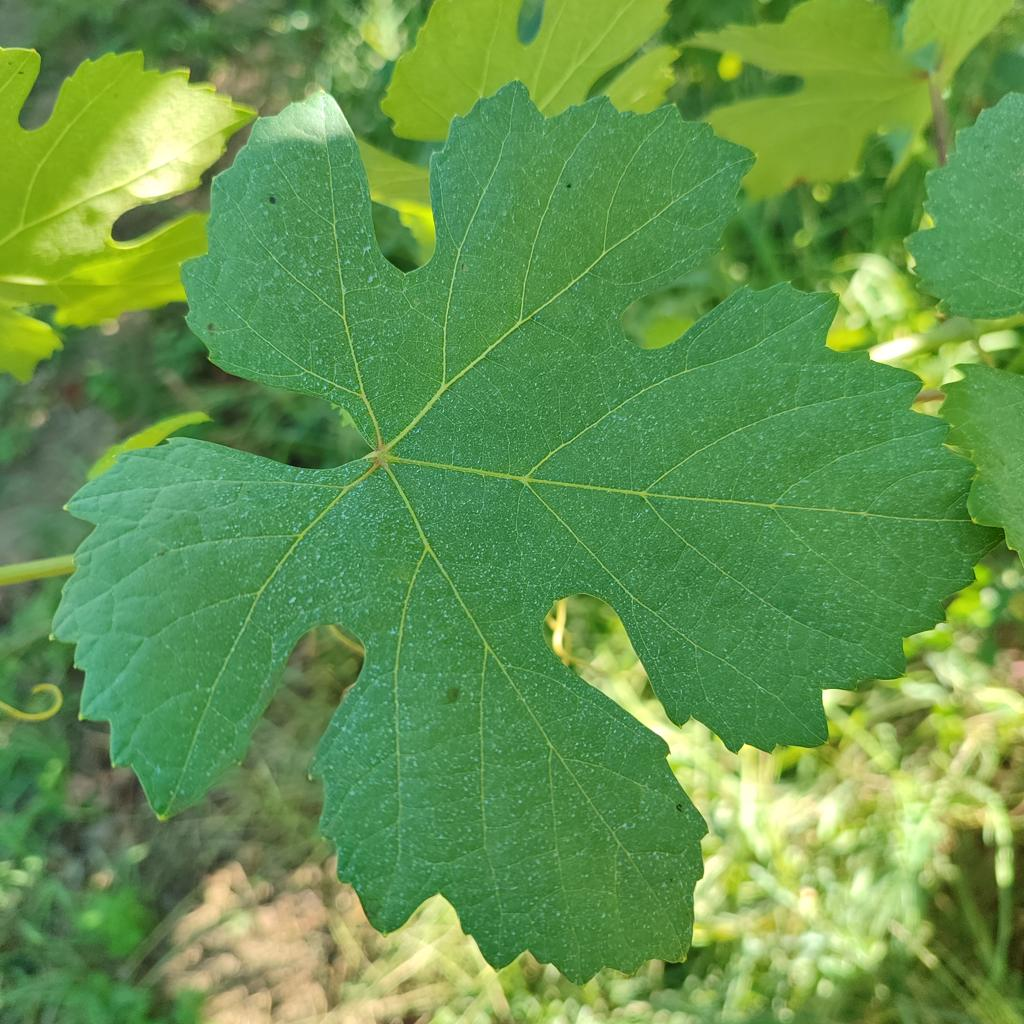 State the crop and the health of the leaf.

grapevine, healthy
